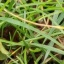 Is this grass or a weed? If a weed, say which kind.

grass
